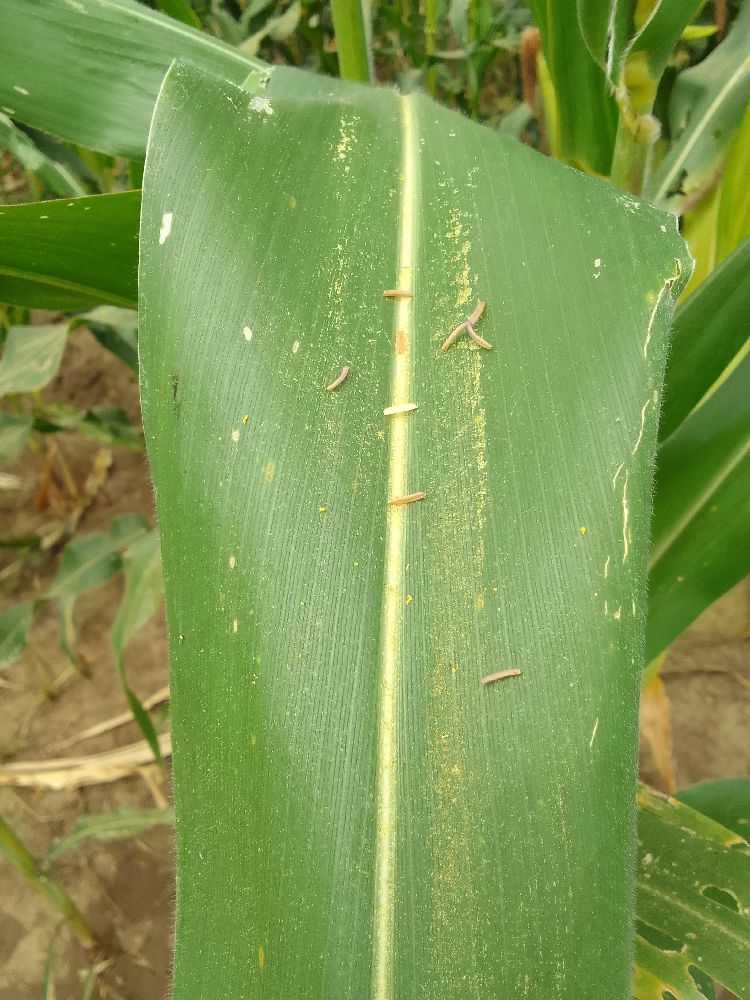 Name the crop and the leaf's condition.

maize, healthy
